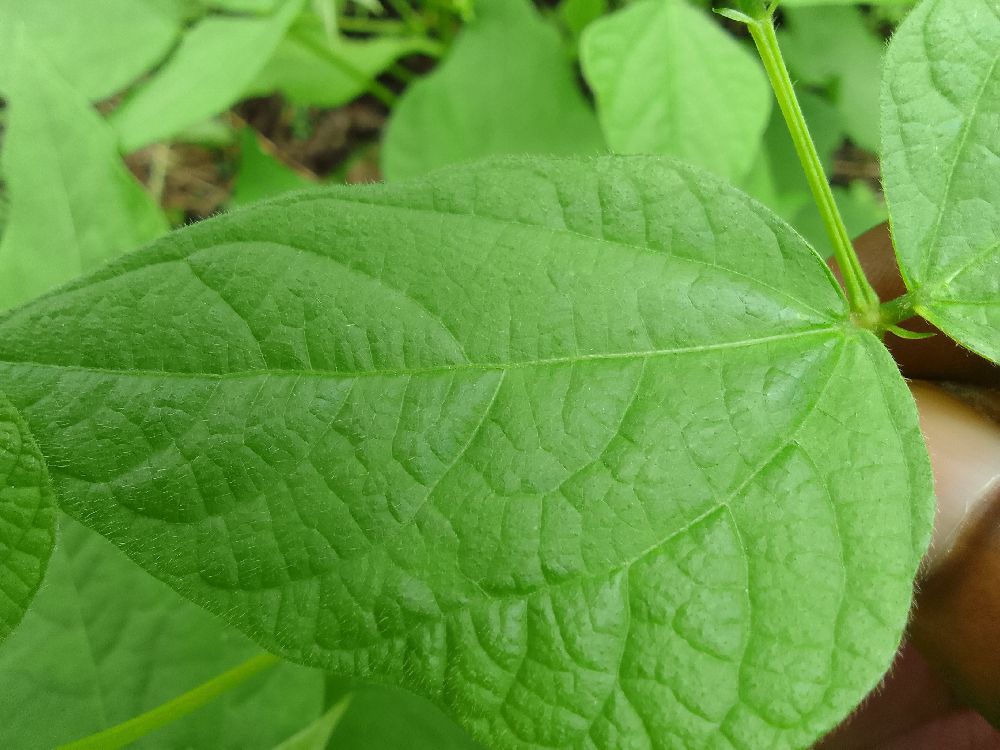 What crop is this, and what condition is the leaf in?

common bean, healthy
